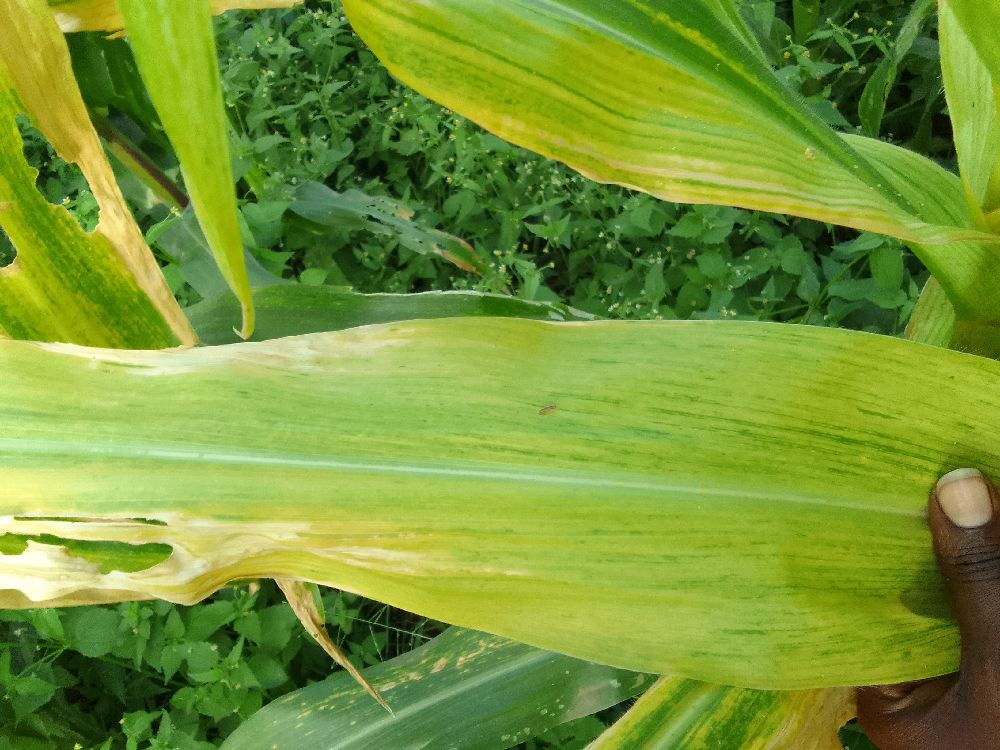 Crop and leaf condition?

maize, maize lethal necrosis
